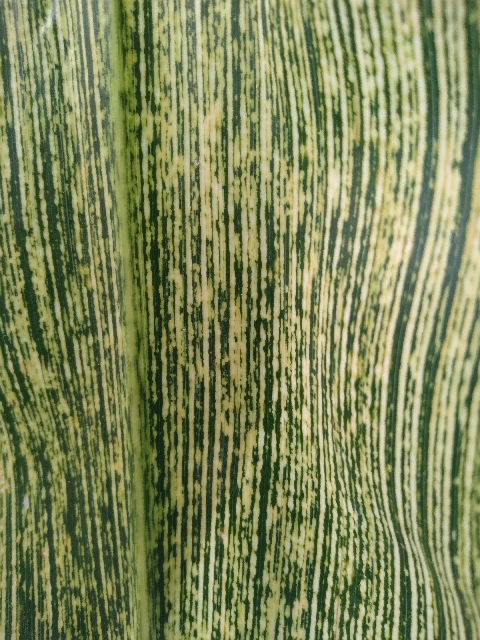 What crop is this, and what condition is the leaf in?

maize, maize streak virus
